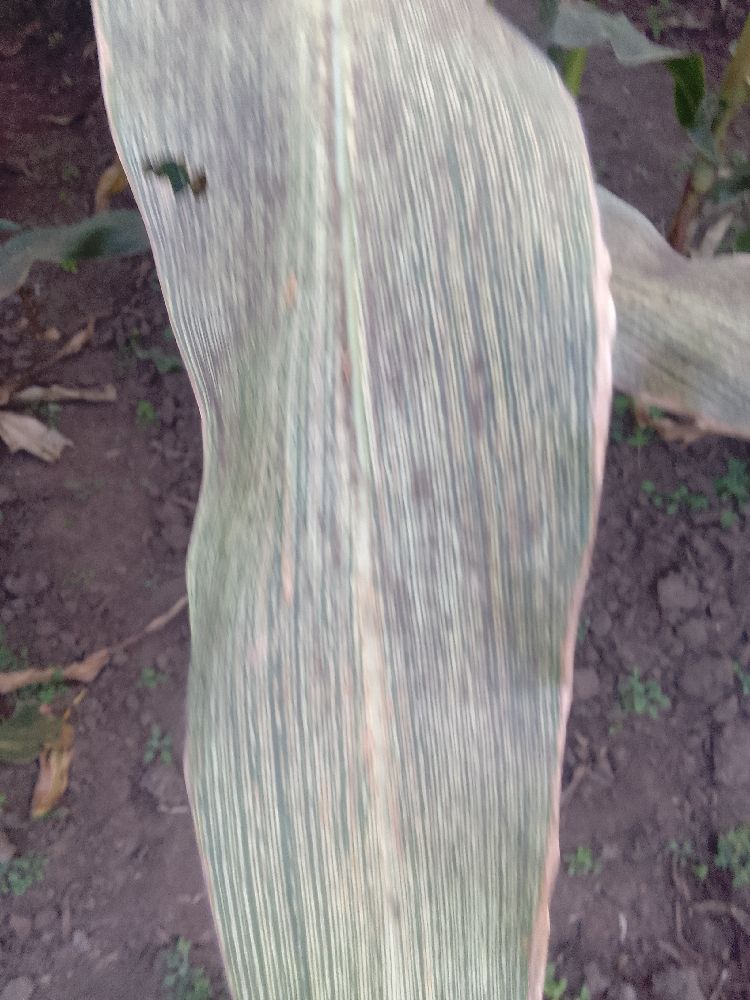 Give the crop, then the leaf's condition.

maize, maize streak virus
